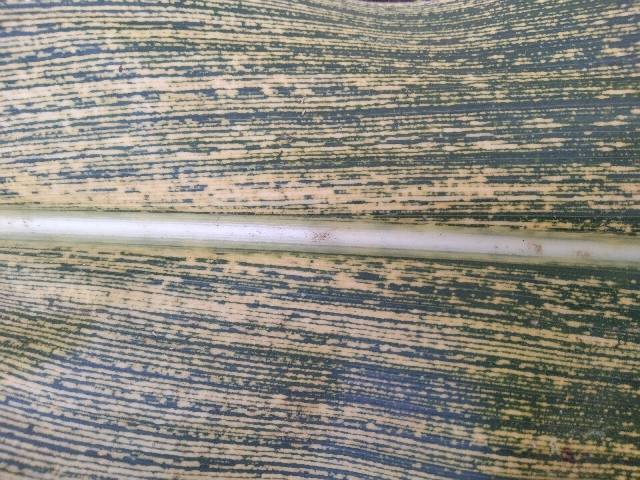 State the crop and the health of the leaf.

maize, maize streak virus
